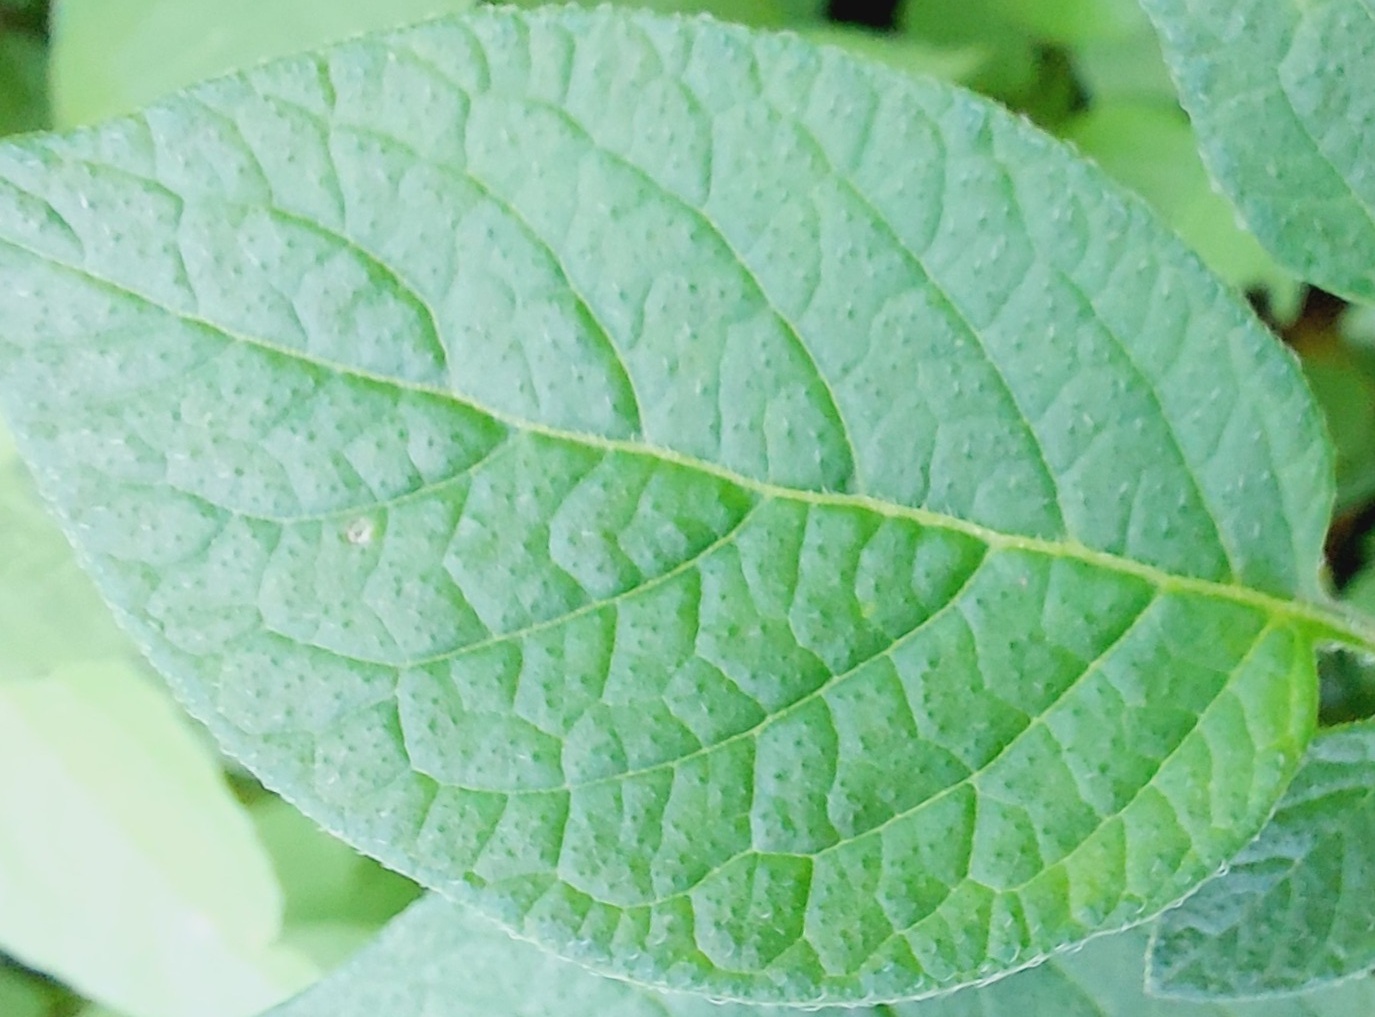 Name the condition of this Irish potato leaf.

healthy
